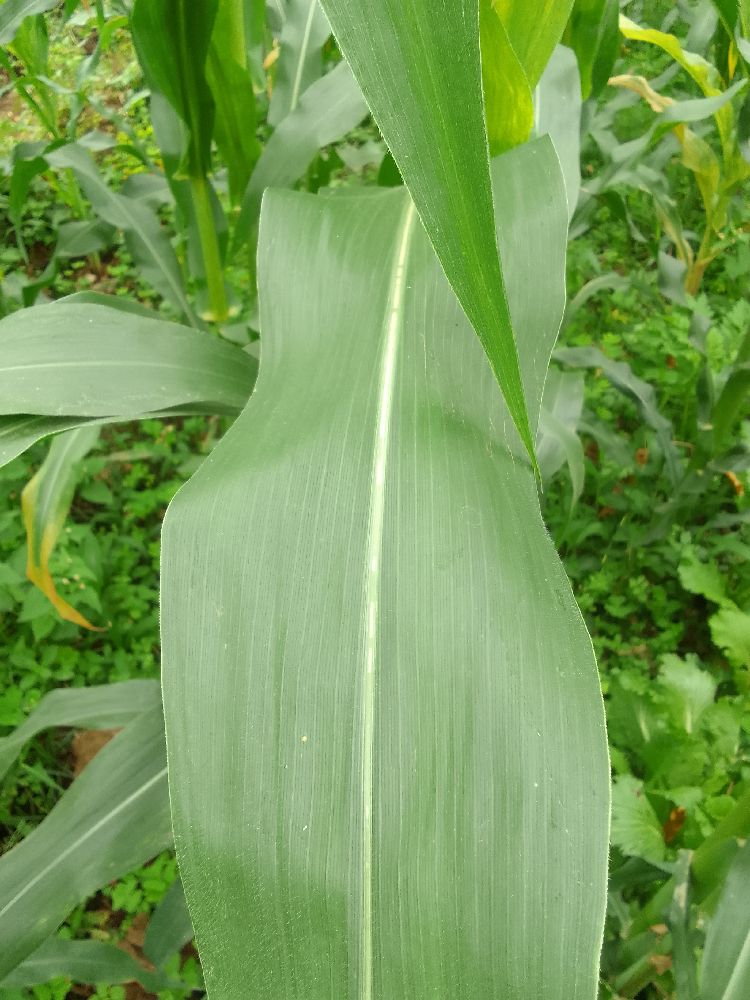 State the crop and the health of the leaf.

maize, healthy
